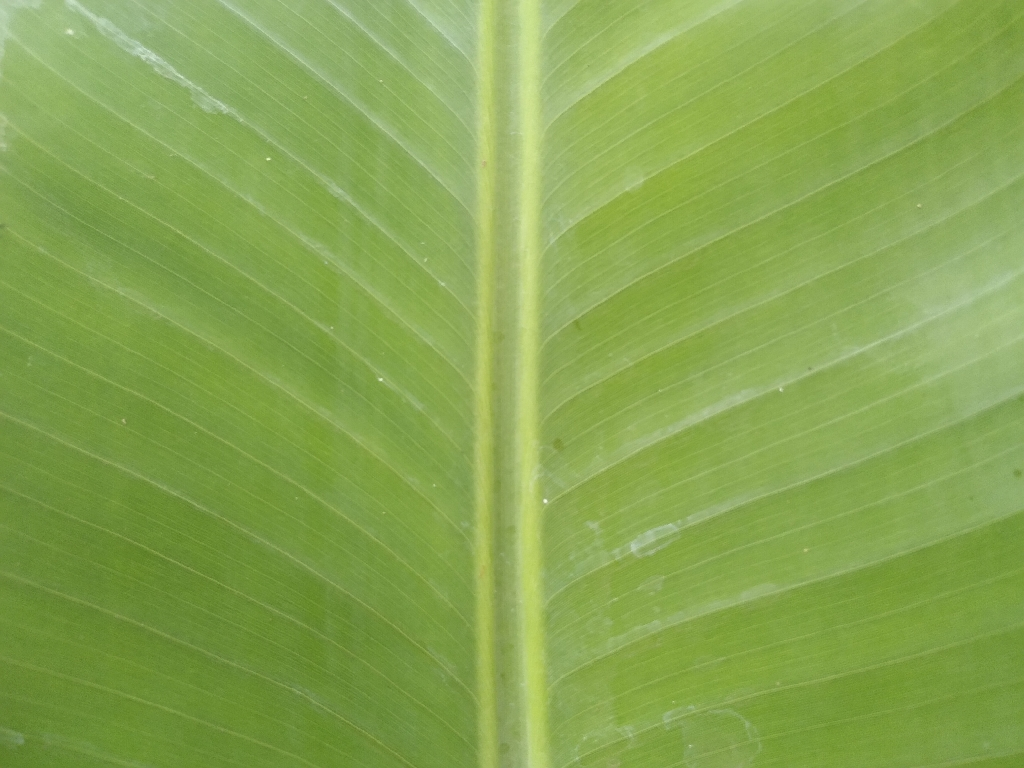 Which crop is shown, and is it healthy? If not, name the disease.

banana, healthy
